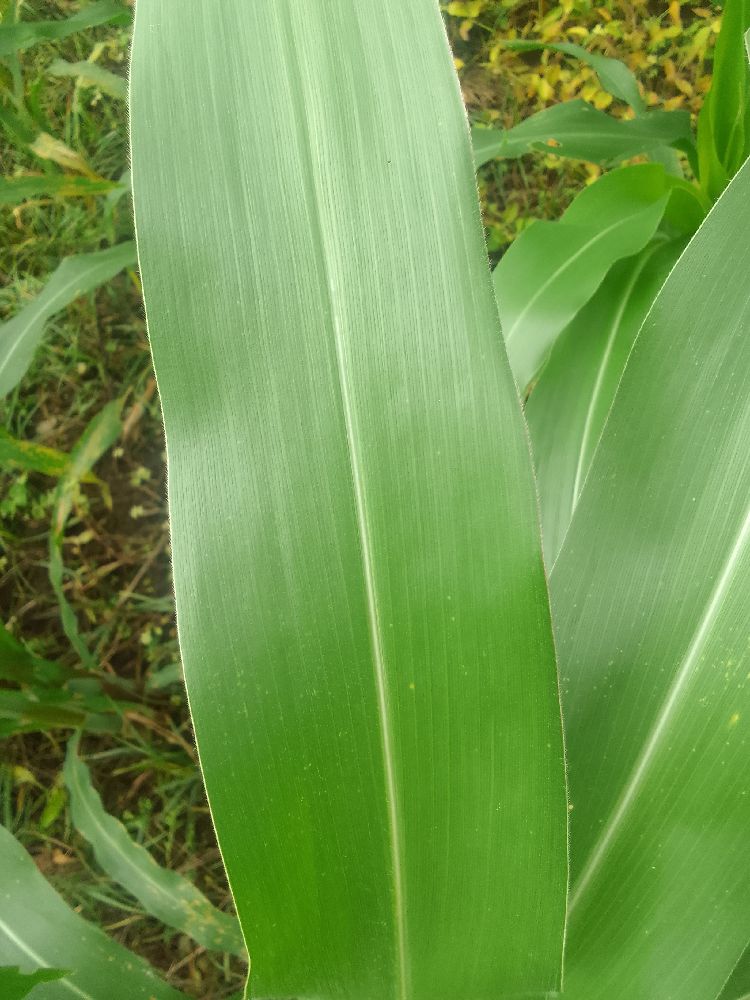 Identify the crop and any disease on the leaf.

maize, healthy
